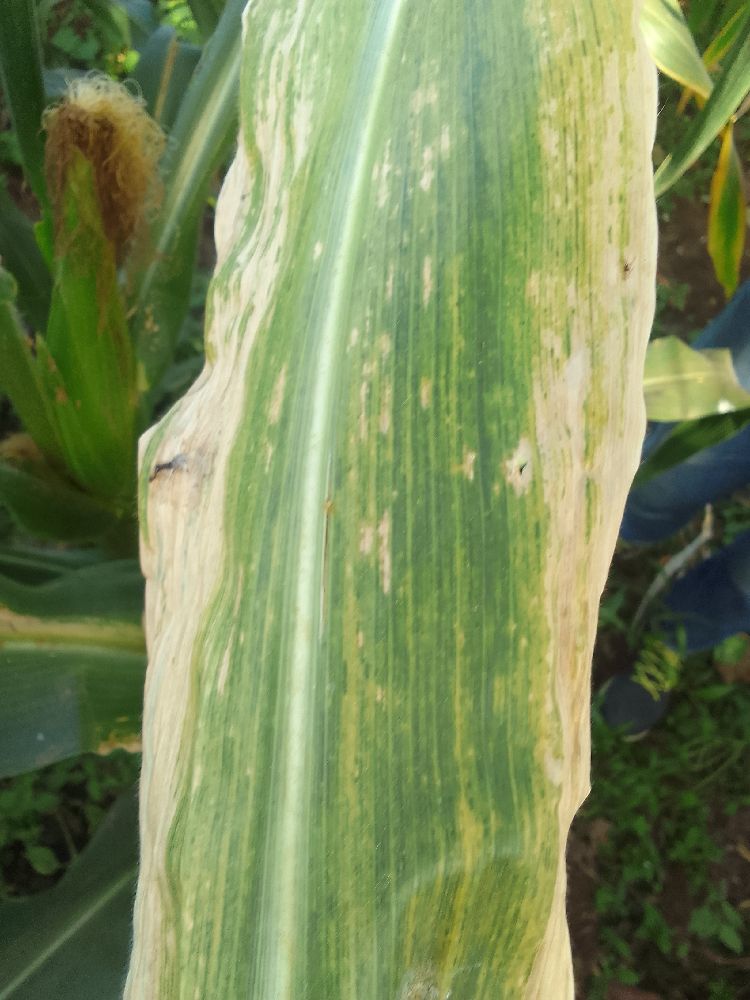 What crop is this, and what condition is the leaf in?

maize, maize lethal necrosis
